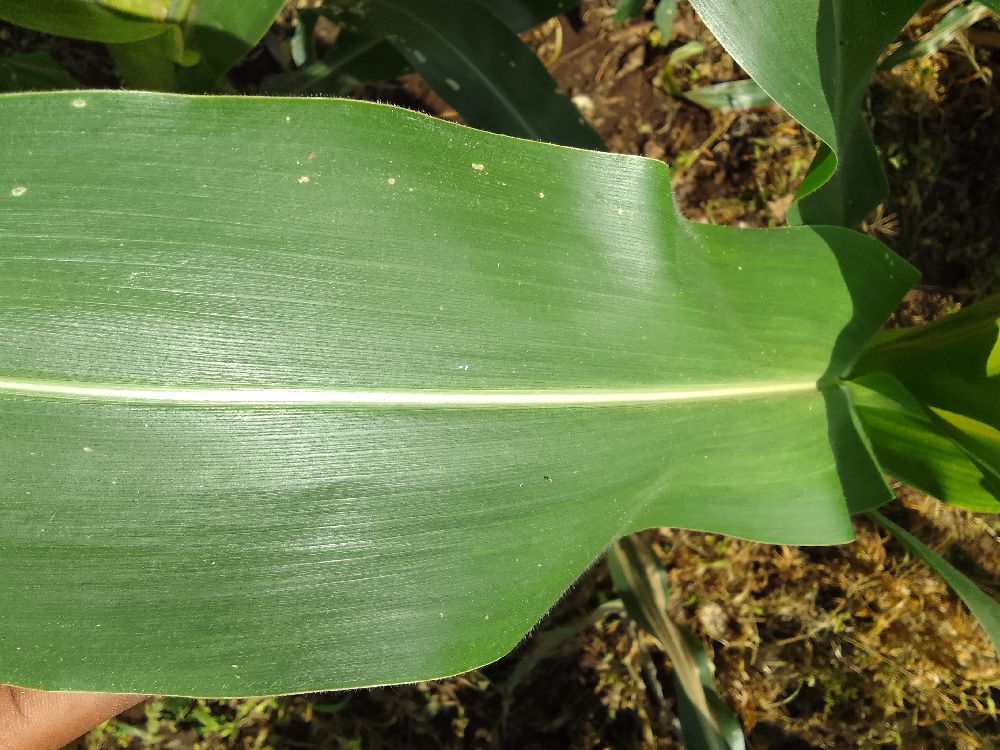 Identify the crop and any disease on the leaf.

maize, healthy
